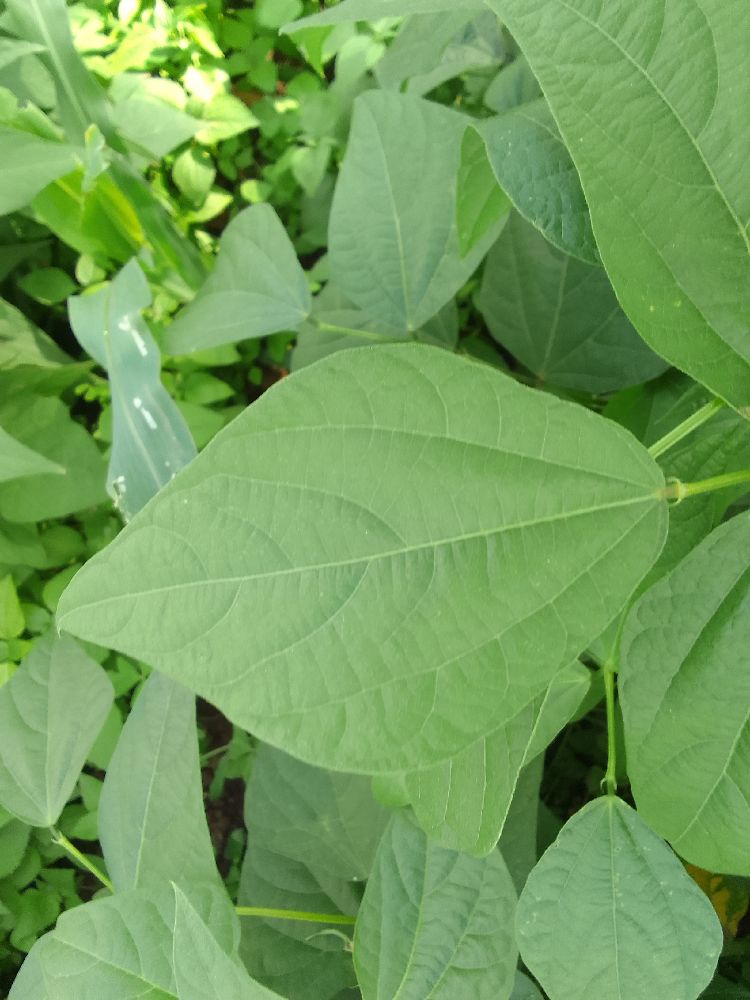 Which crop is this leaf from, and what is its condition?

common bean, healthy
